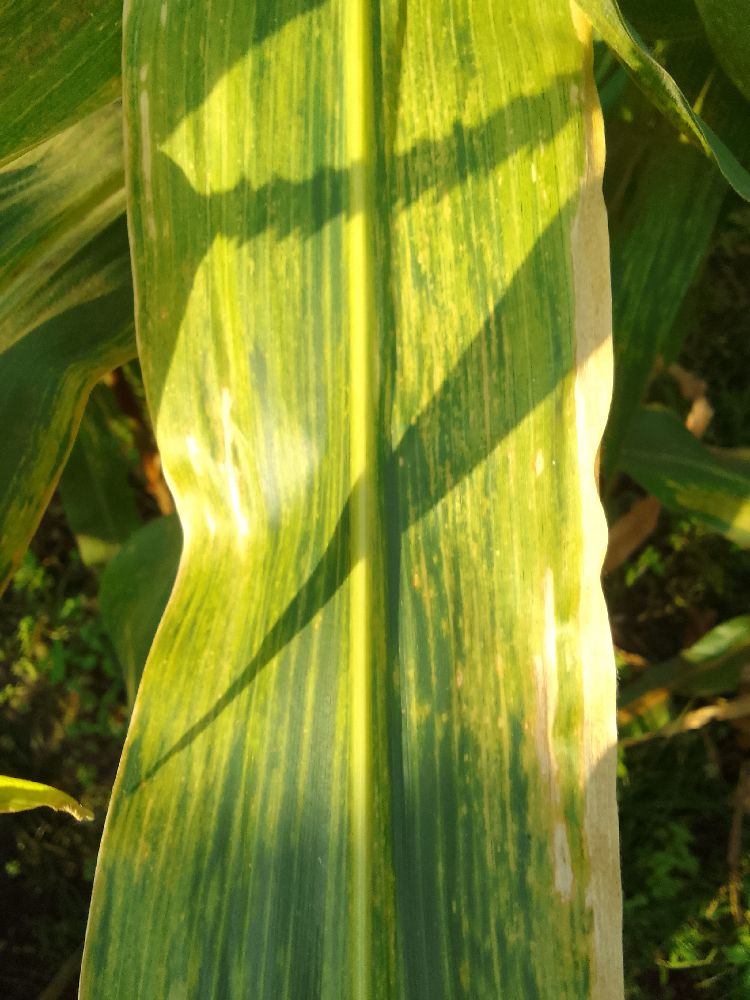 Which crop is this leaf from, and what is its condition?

maize, maize lethal necrosis
